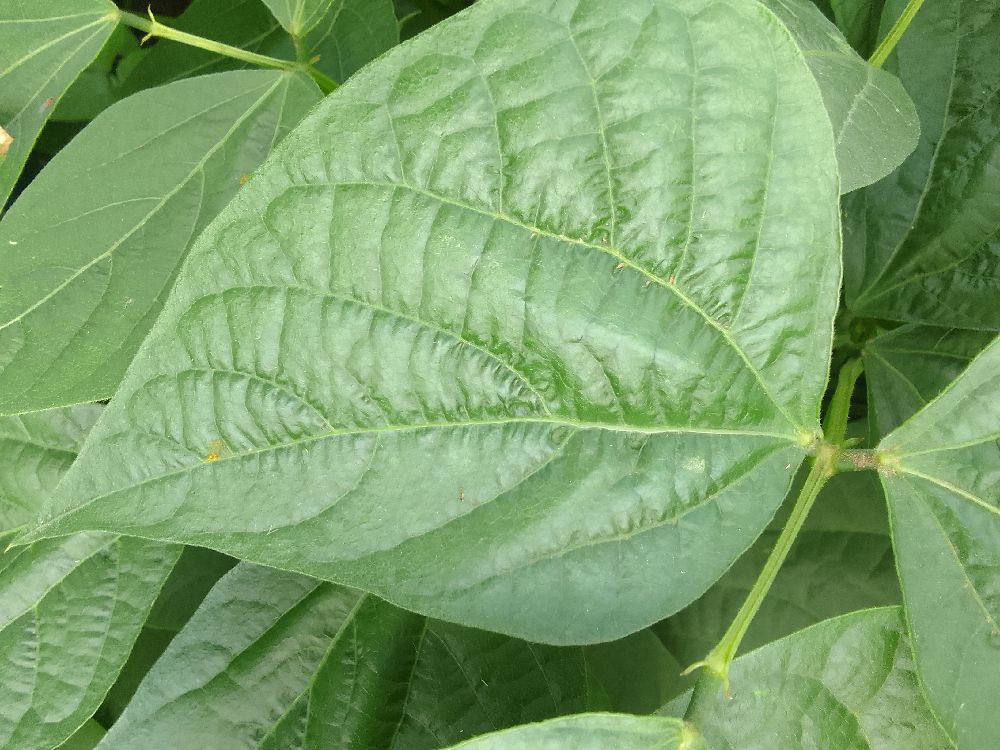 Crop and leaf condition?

common bean, healthy
